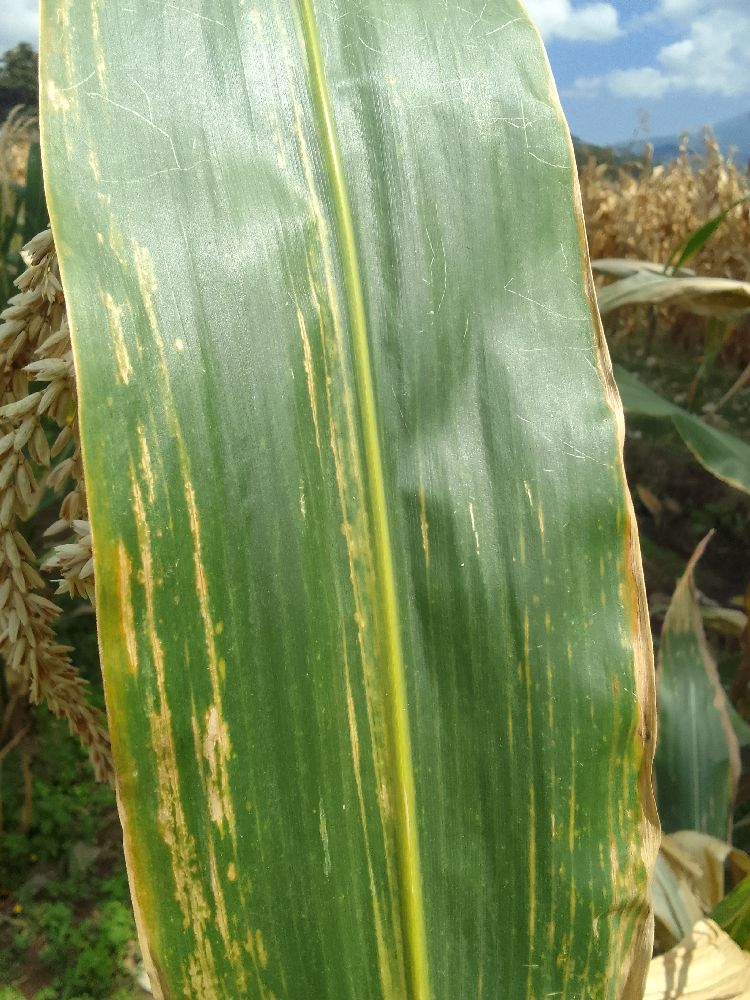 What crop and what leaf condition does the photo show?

maize, maize lethal necrosis
